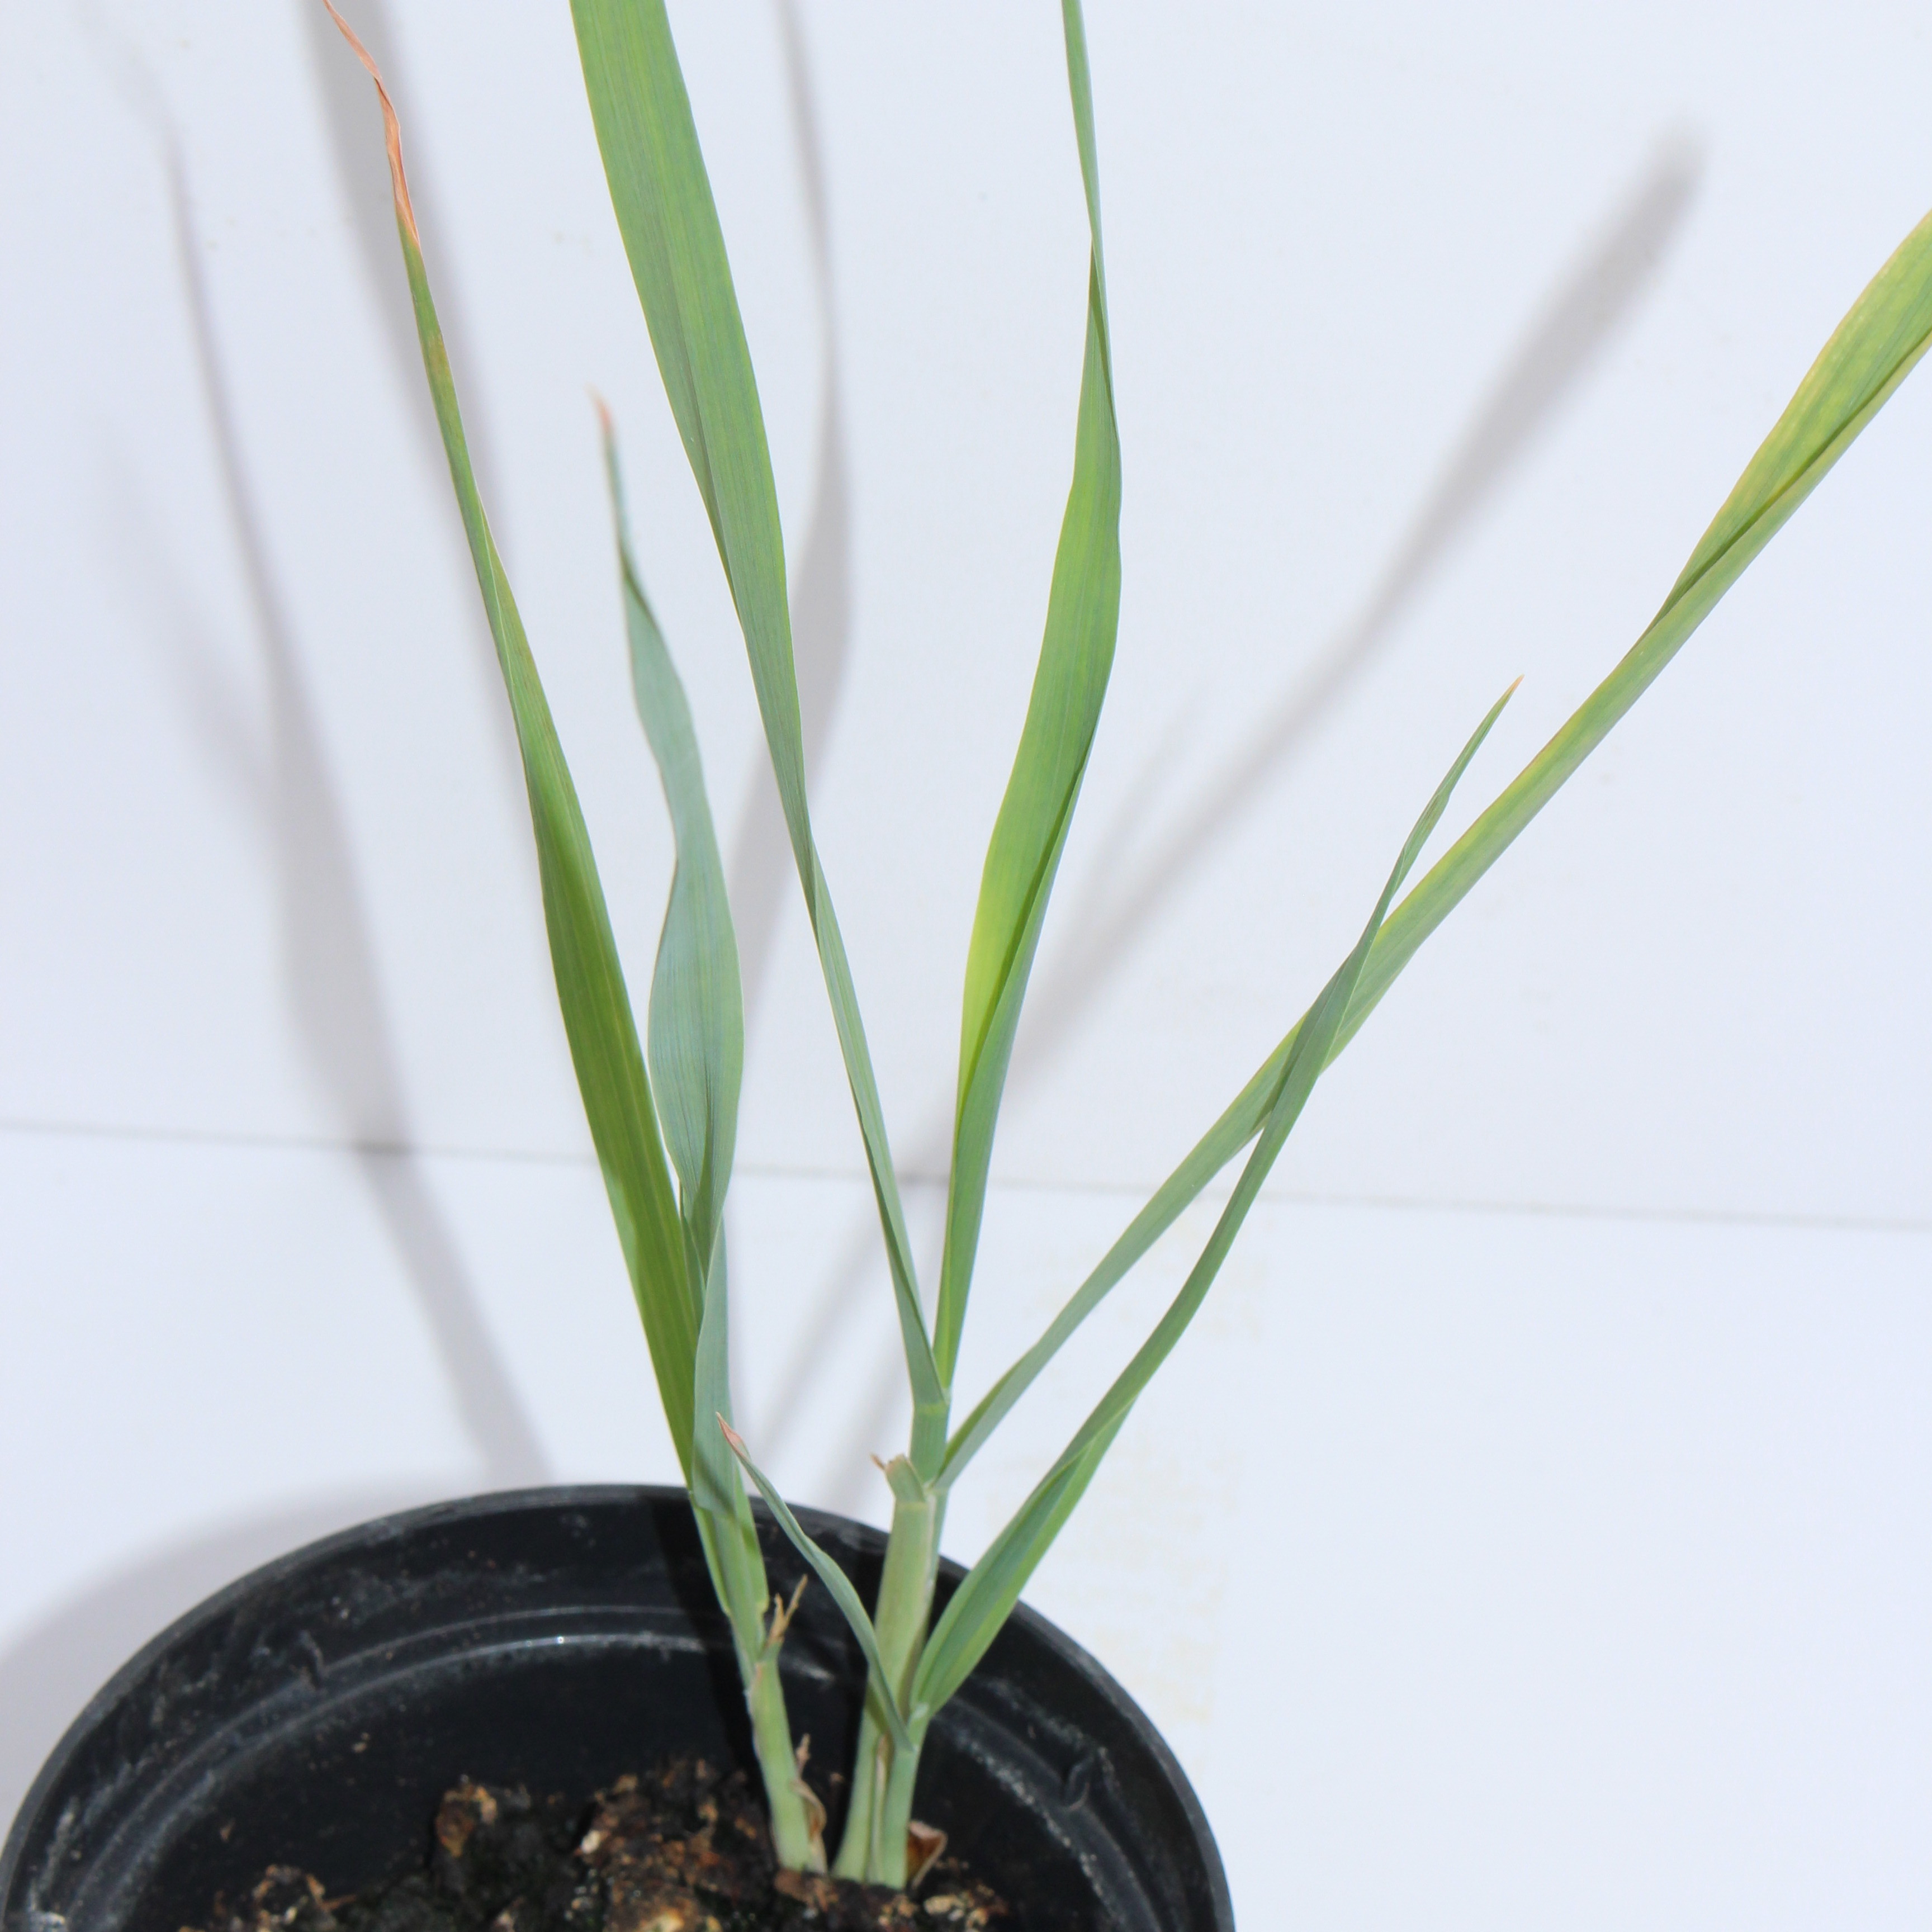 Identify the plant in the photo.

Avena sterilis
